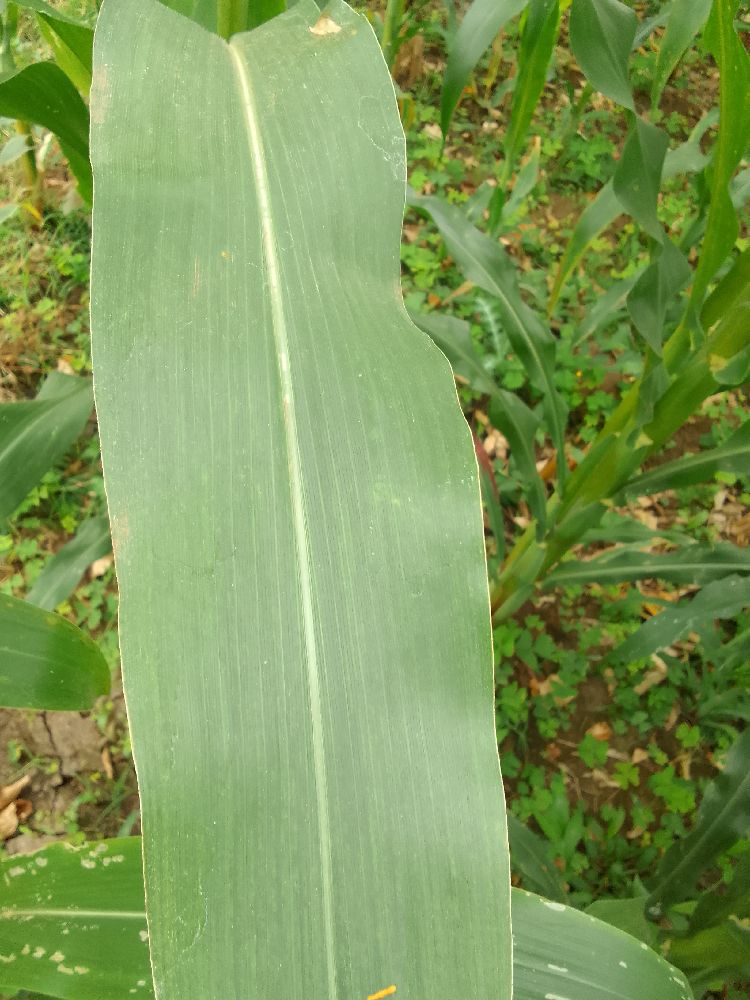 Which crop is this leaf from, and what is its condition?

maize, healthy
